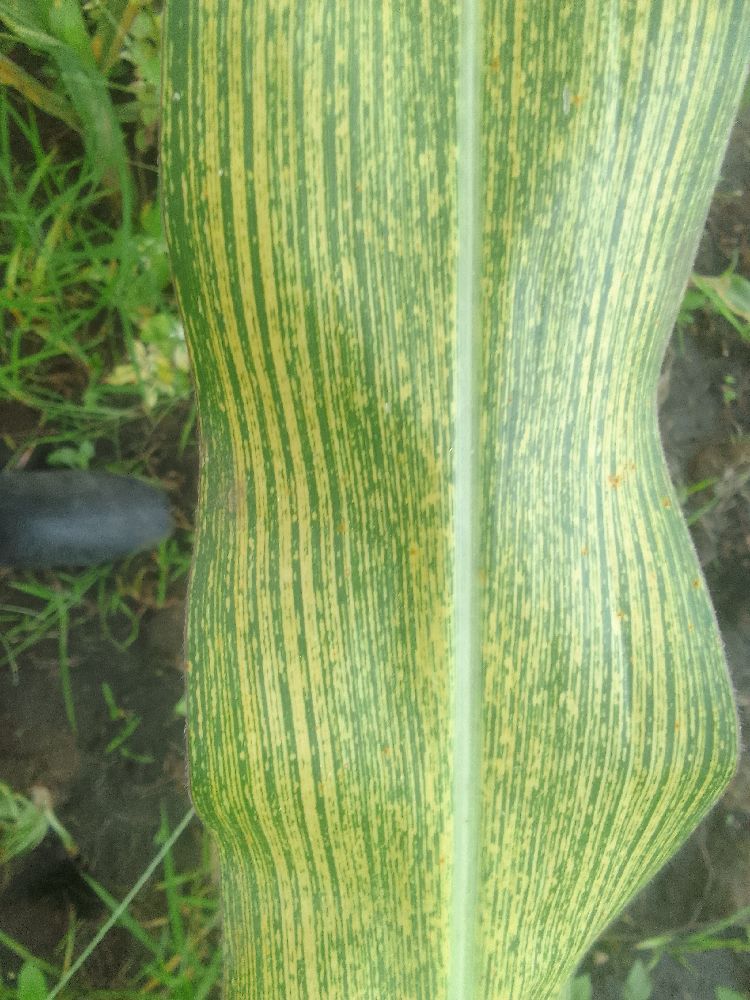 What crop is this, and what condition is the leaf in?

maize, maize streak virus
